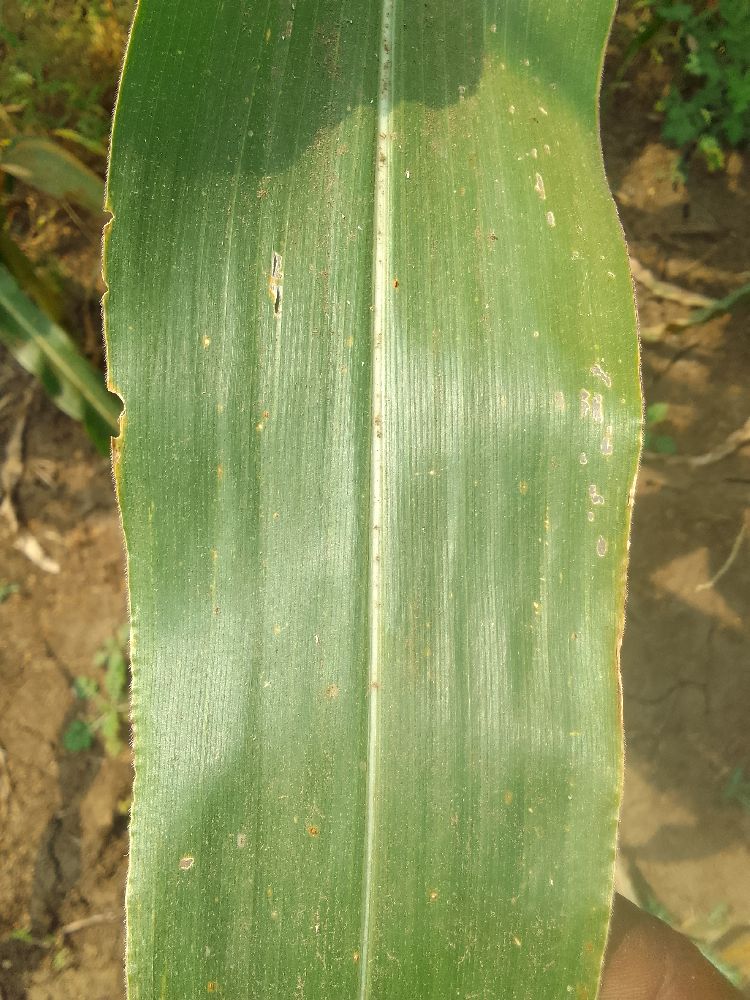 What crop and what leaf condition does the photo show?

maize, healthy
